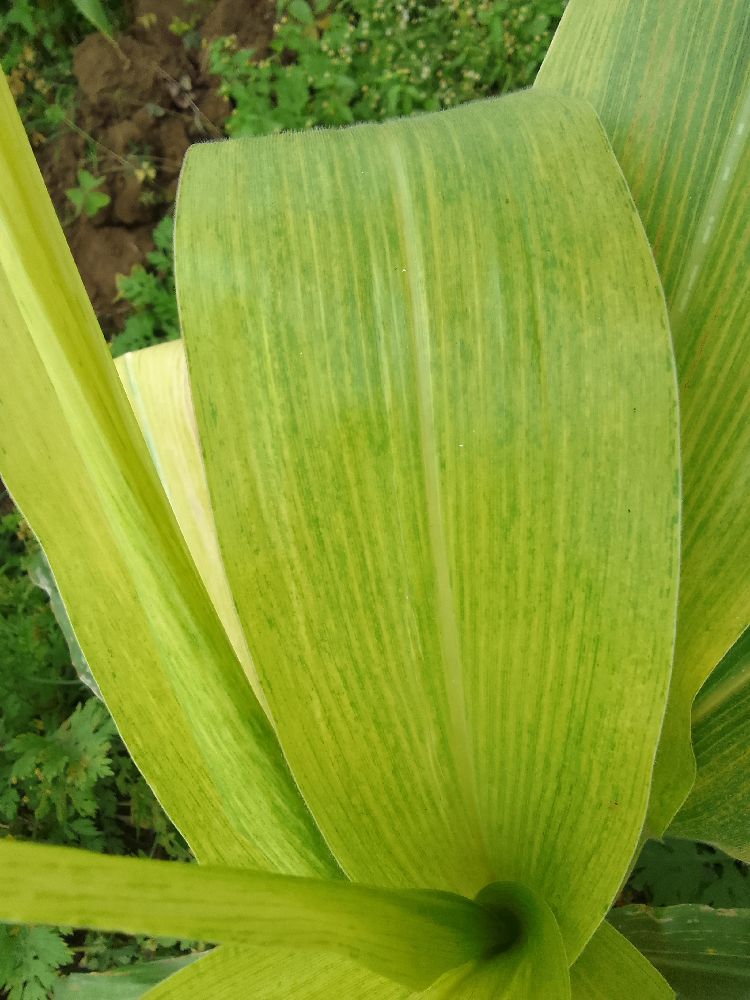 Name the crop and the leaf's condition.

maize, maize lethal necrosis
